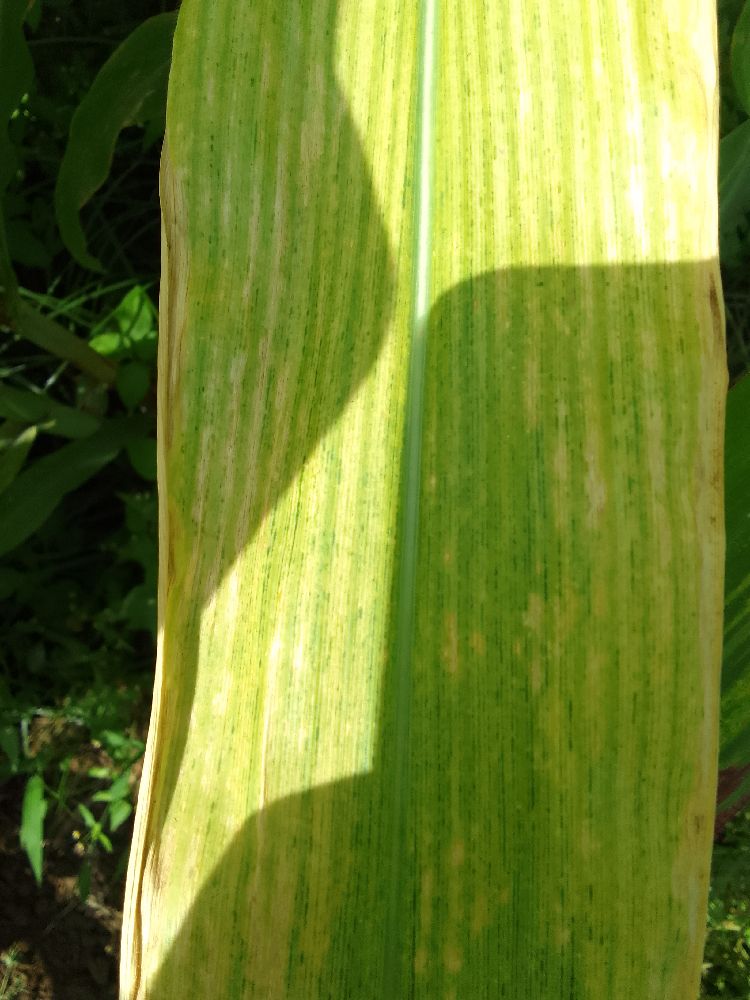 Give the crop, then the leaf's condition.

maize, maize lethal necrosis
